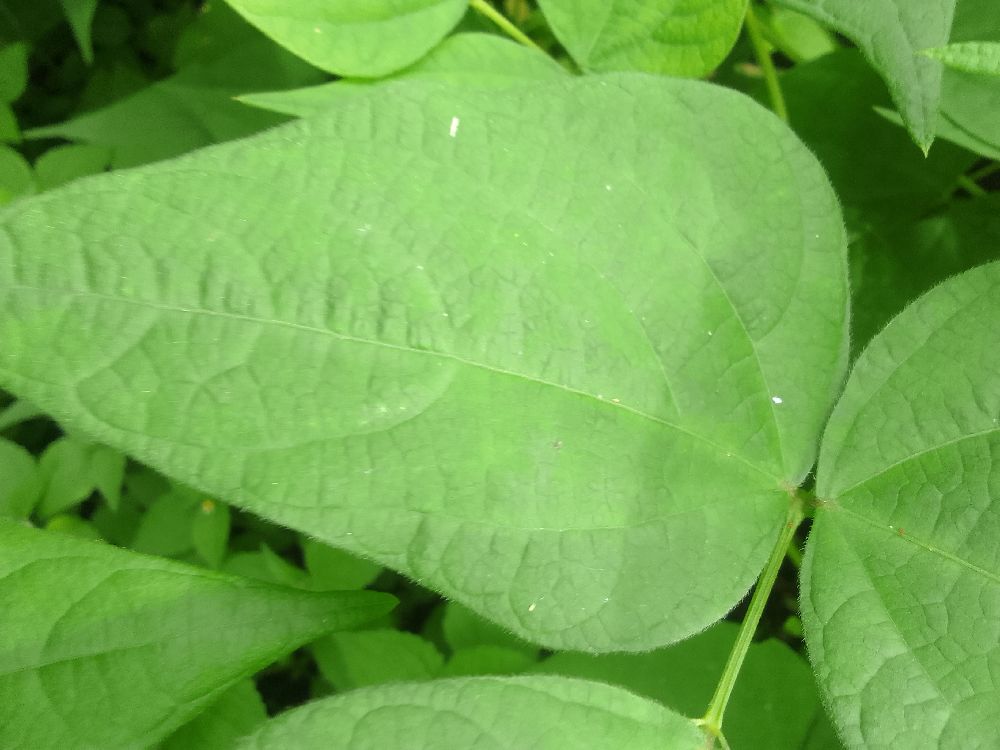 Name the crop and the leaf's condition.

common bean, healthy
